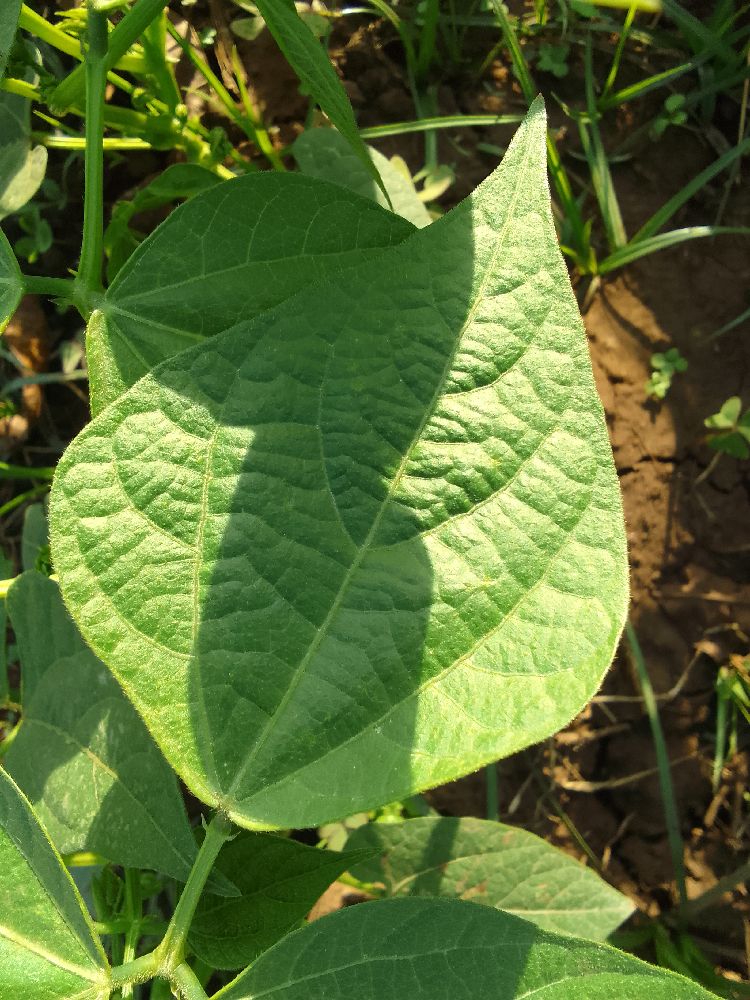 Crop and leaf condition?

common bean, healthy
